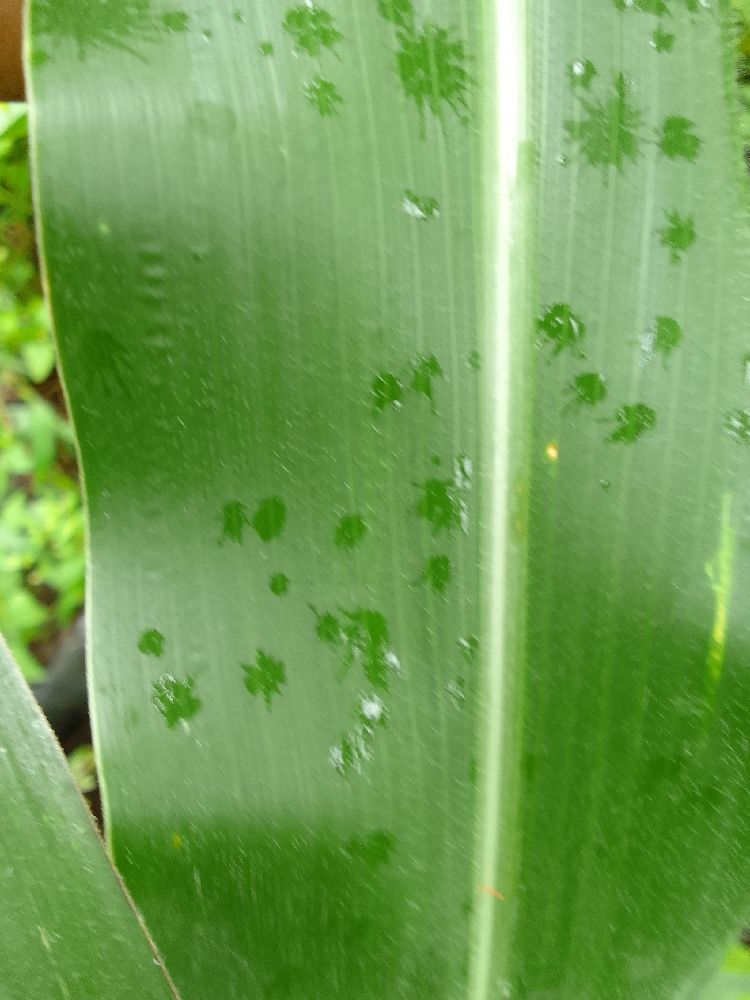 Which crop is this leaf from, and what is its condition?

maize, healthy
